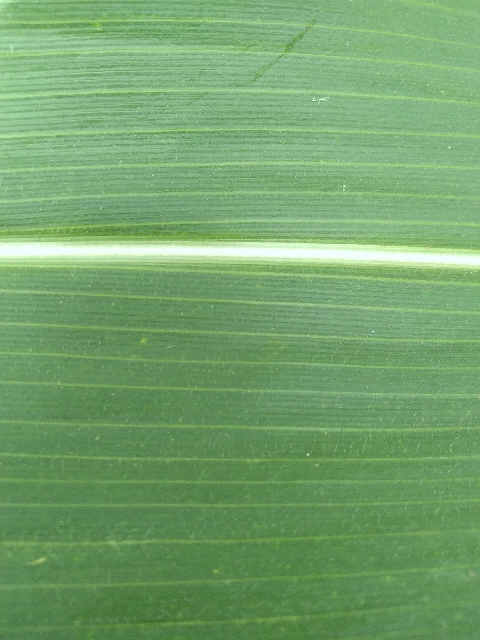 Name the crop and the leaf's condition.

maize, healthy
